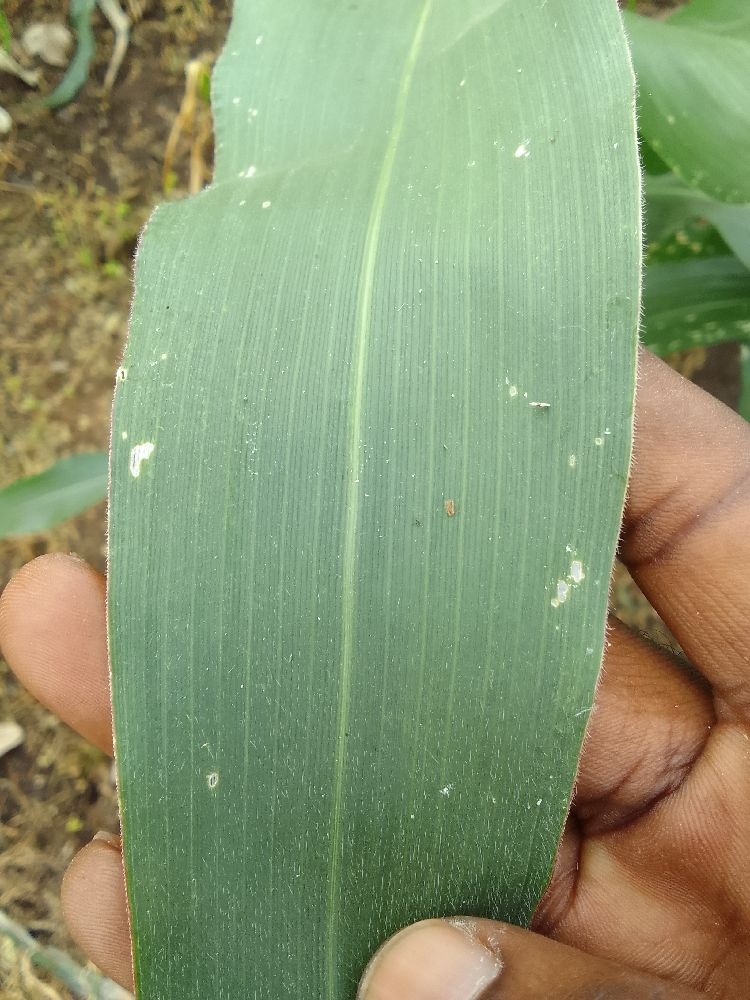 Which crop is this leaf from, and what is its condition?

maize, healthy
